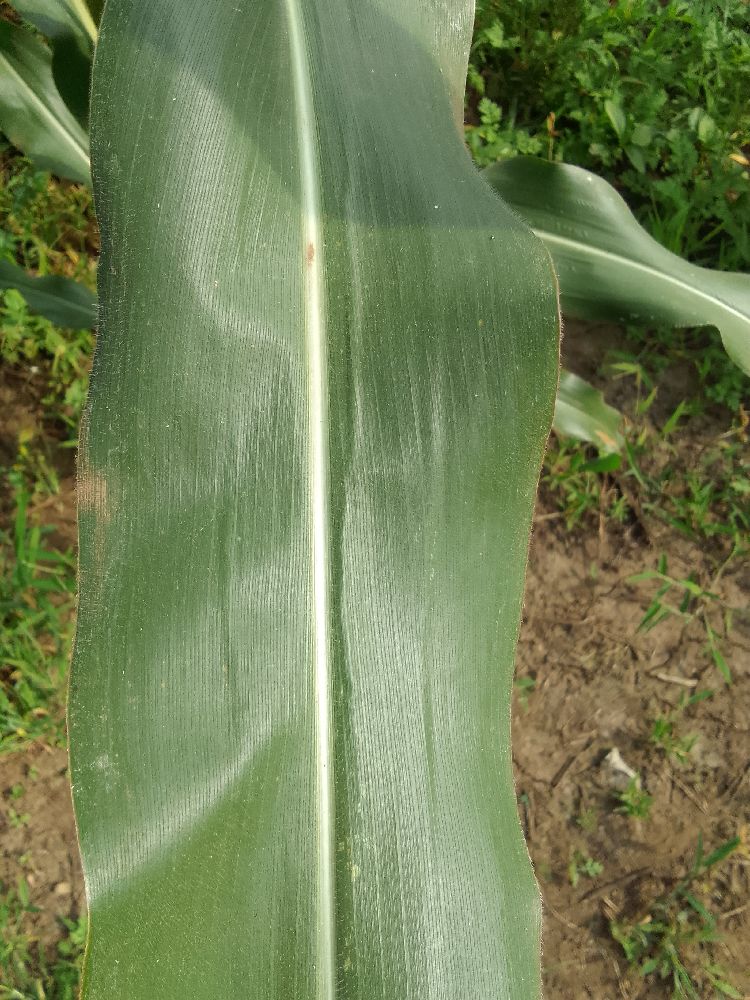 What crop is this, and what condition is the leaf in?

maize, healthy
